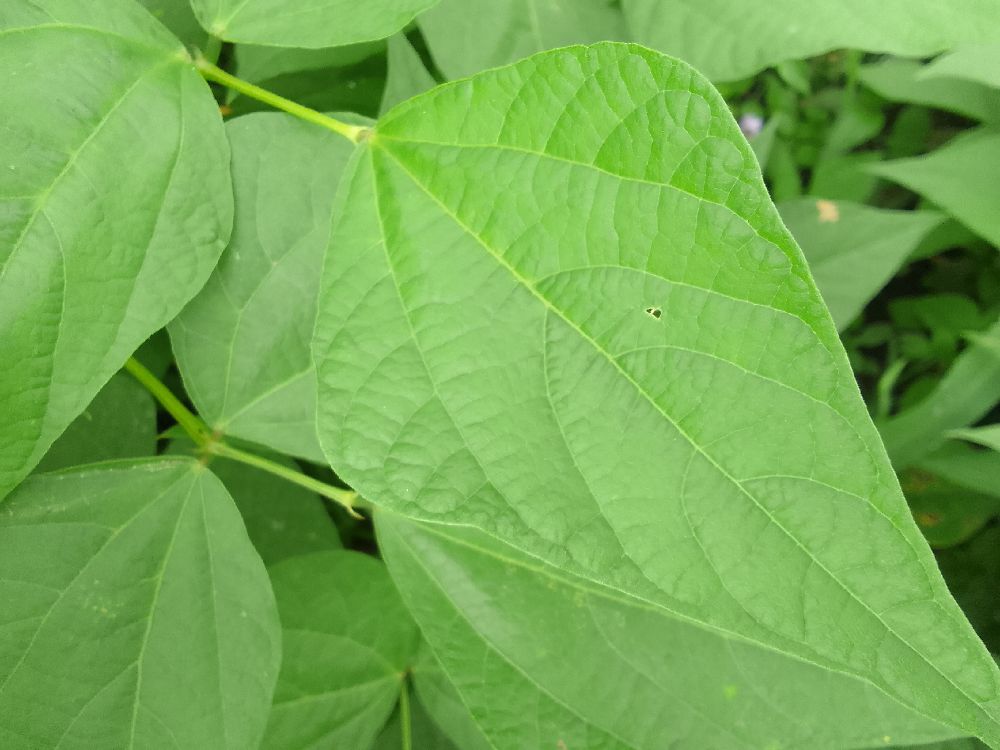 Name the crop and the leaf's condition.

common bean, healthy
